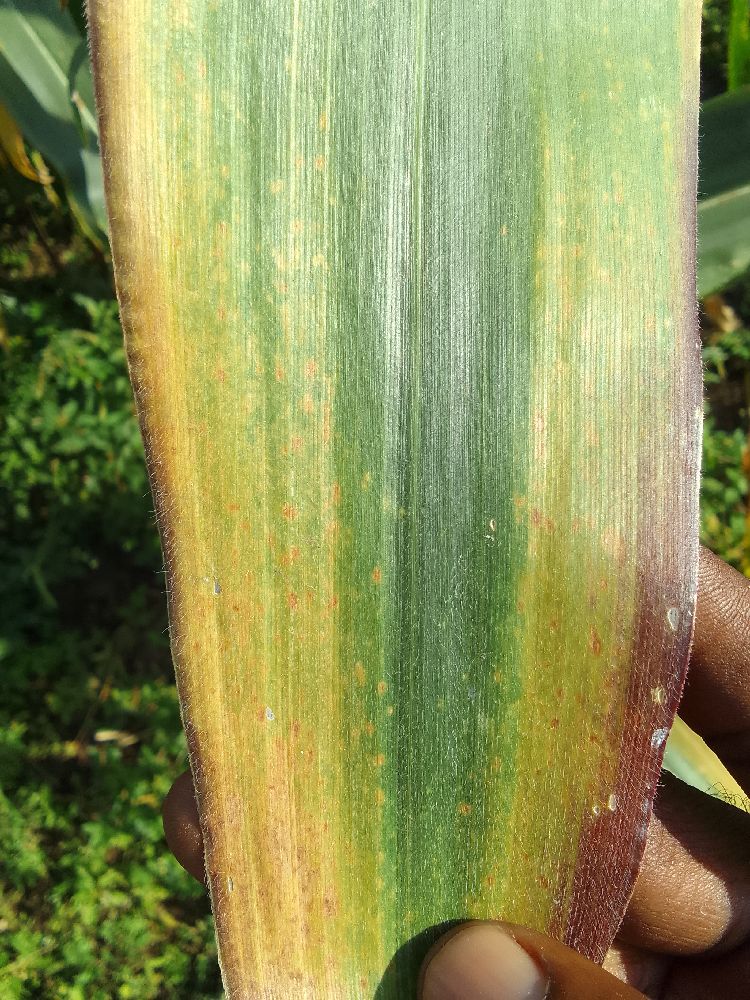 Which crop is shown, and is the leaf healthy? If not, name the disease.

maize, maize lethal necrosis
